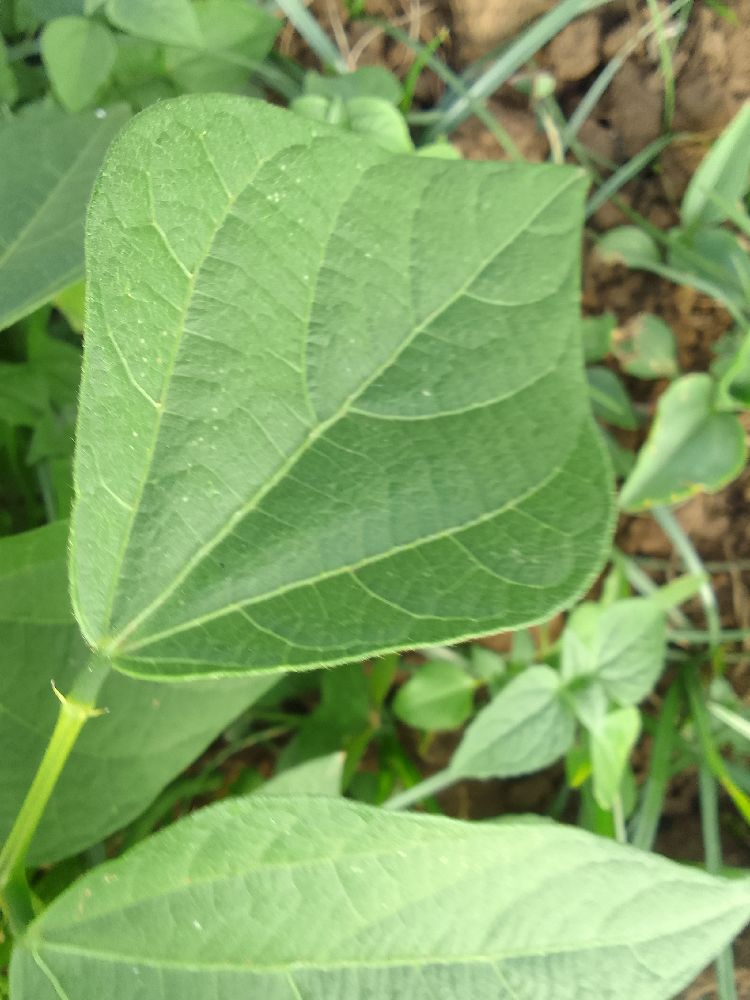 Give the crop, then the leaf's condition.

common bean, healthy
